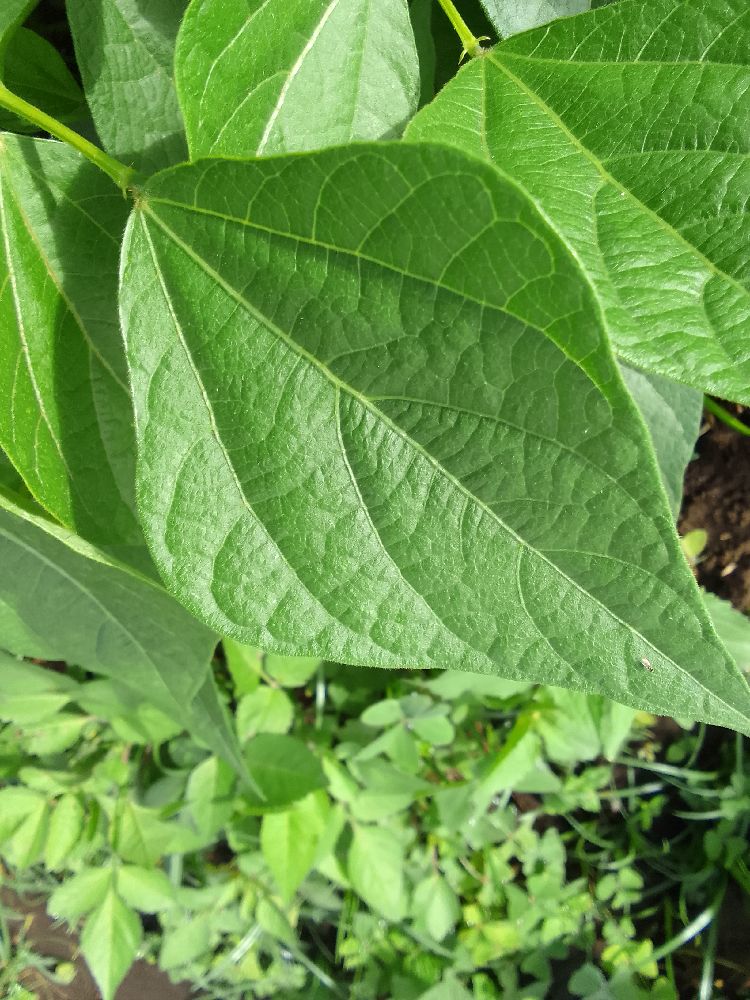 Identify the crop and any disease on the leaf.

common bean, healthy
